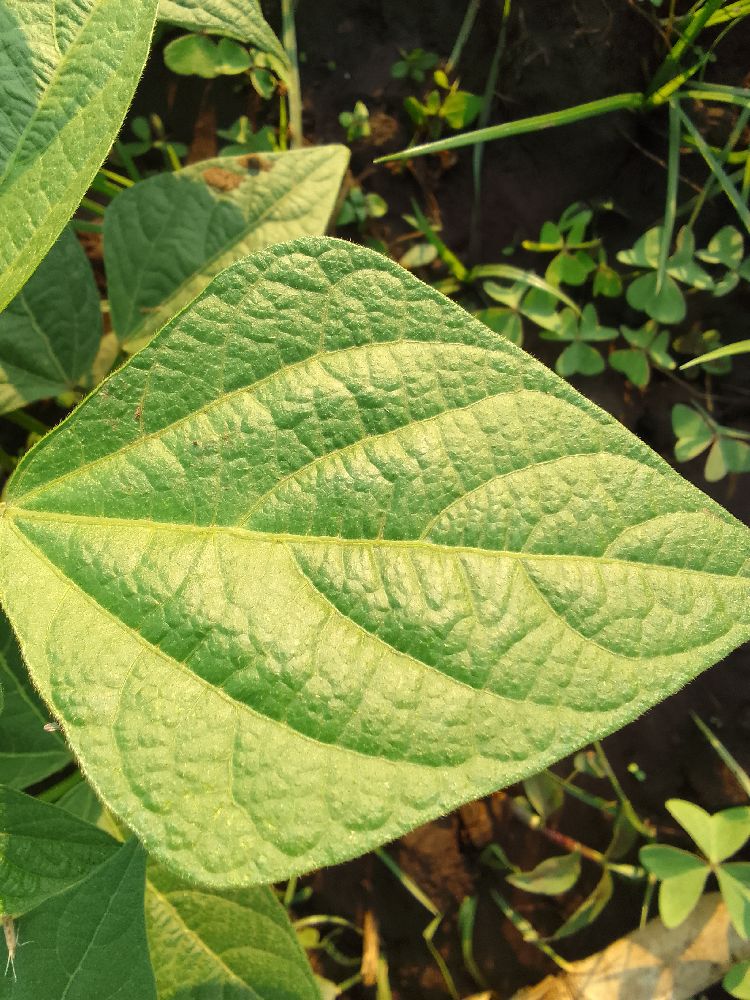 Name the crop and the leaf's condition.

common bean, healthy
